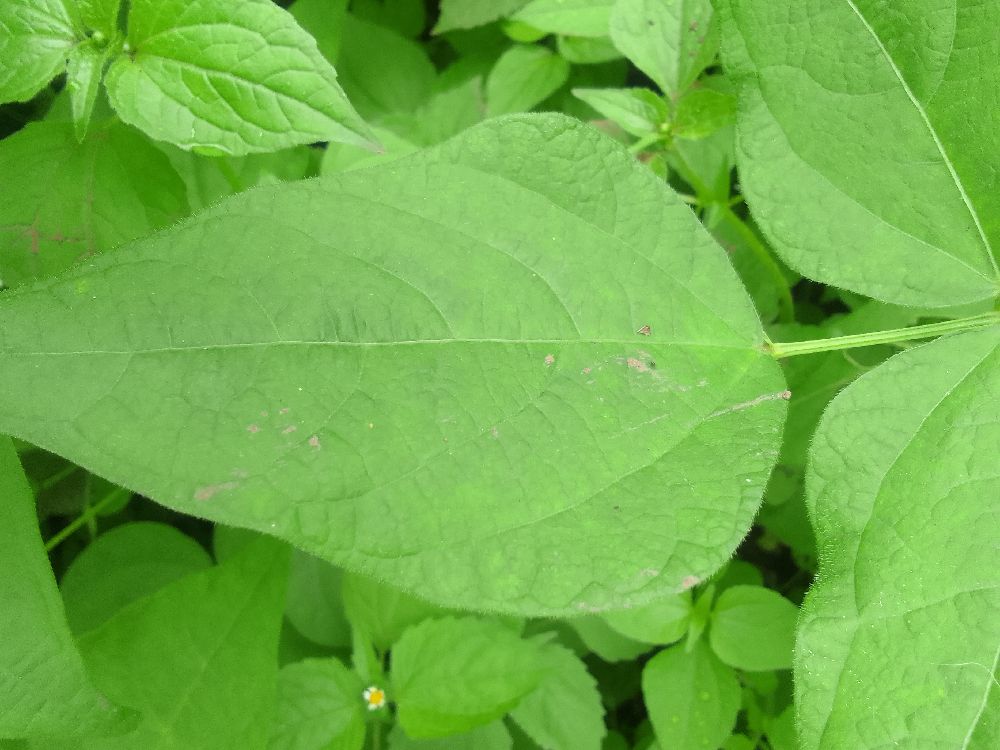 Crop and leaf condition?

common bean, healthy
